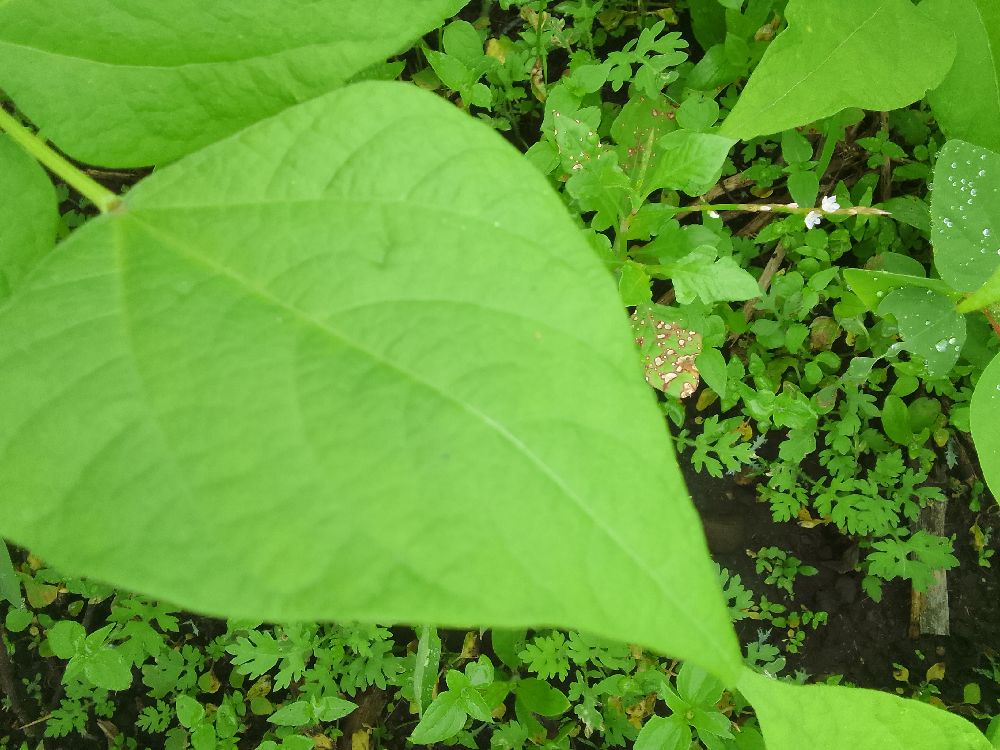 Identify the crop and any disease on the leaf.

common bean, healthy
